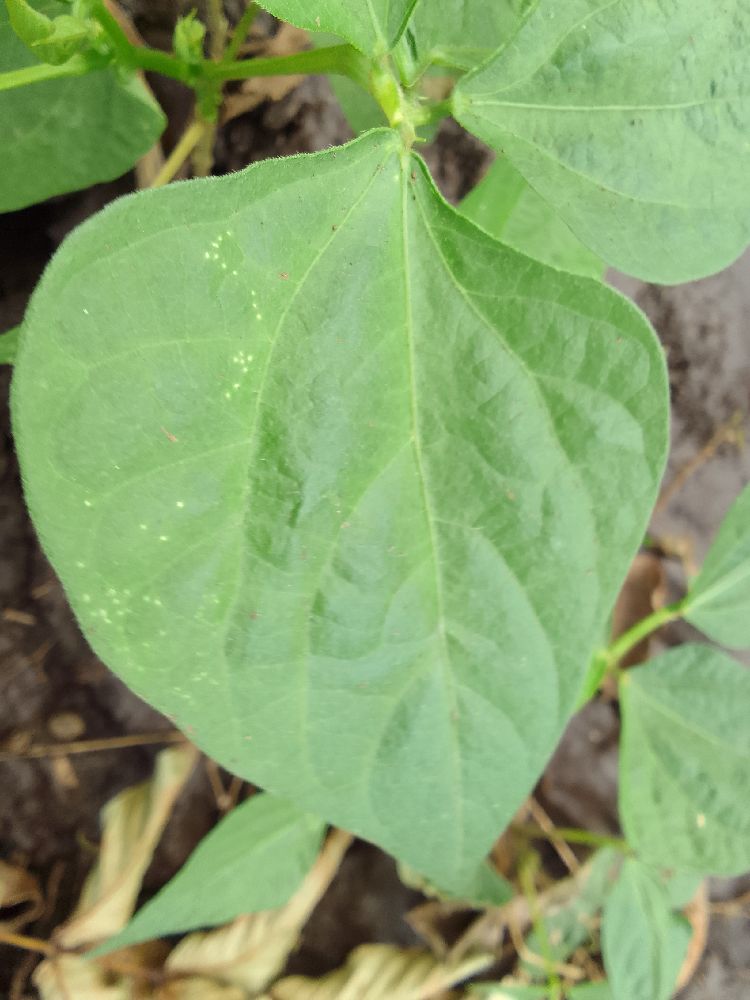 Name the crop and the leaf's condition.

common bean, healthy
